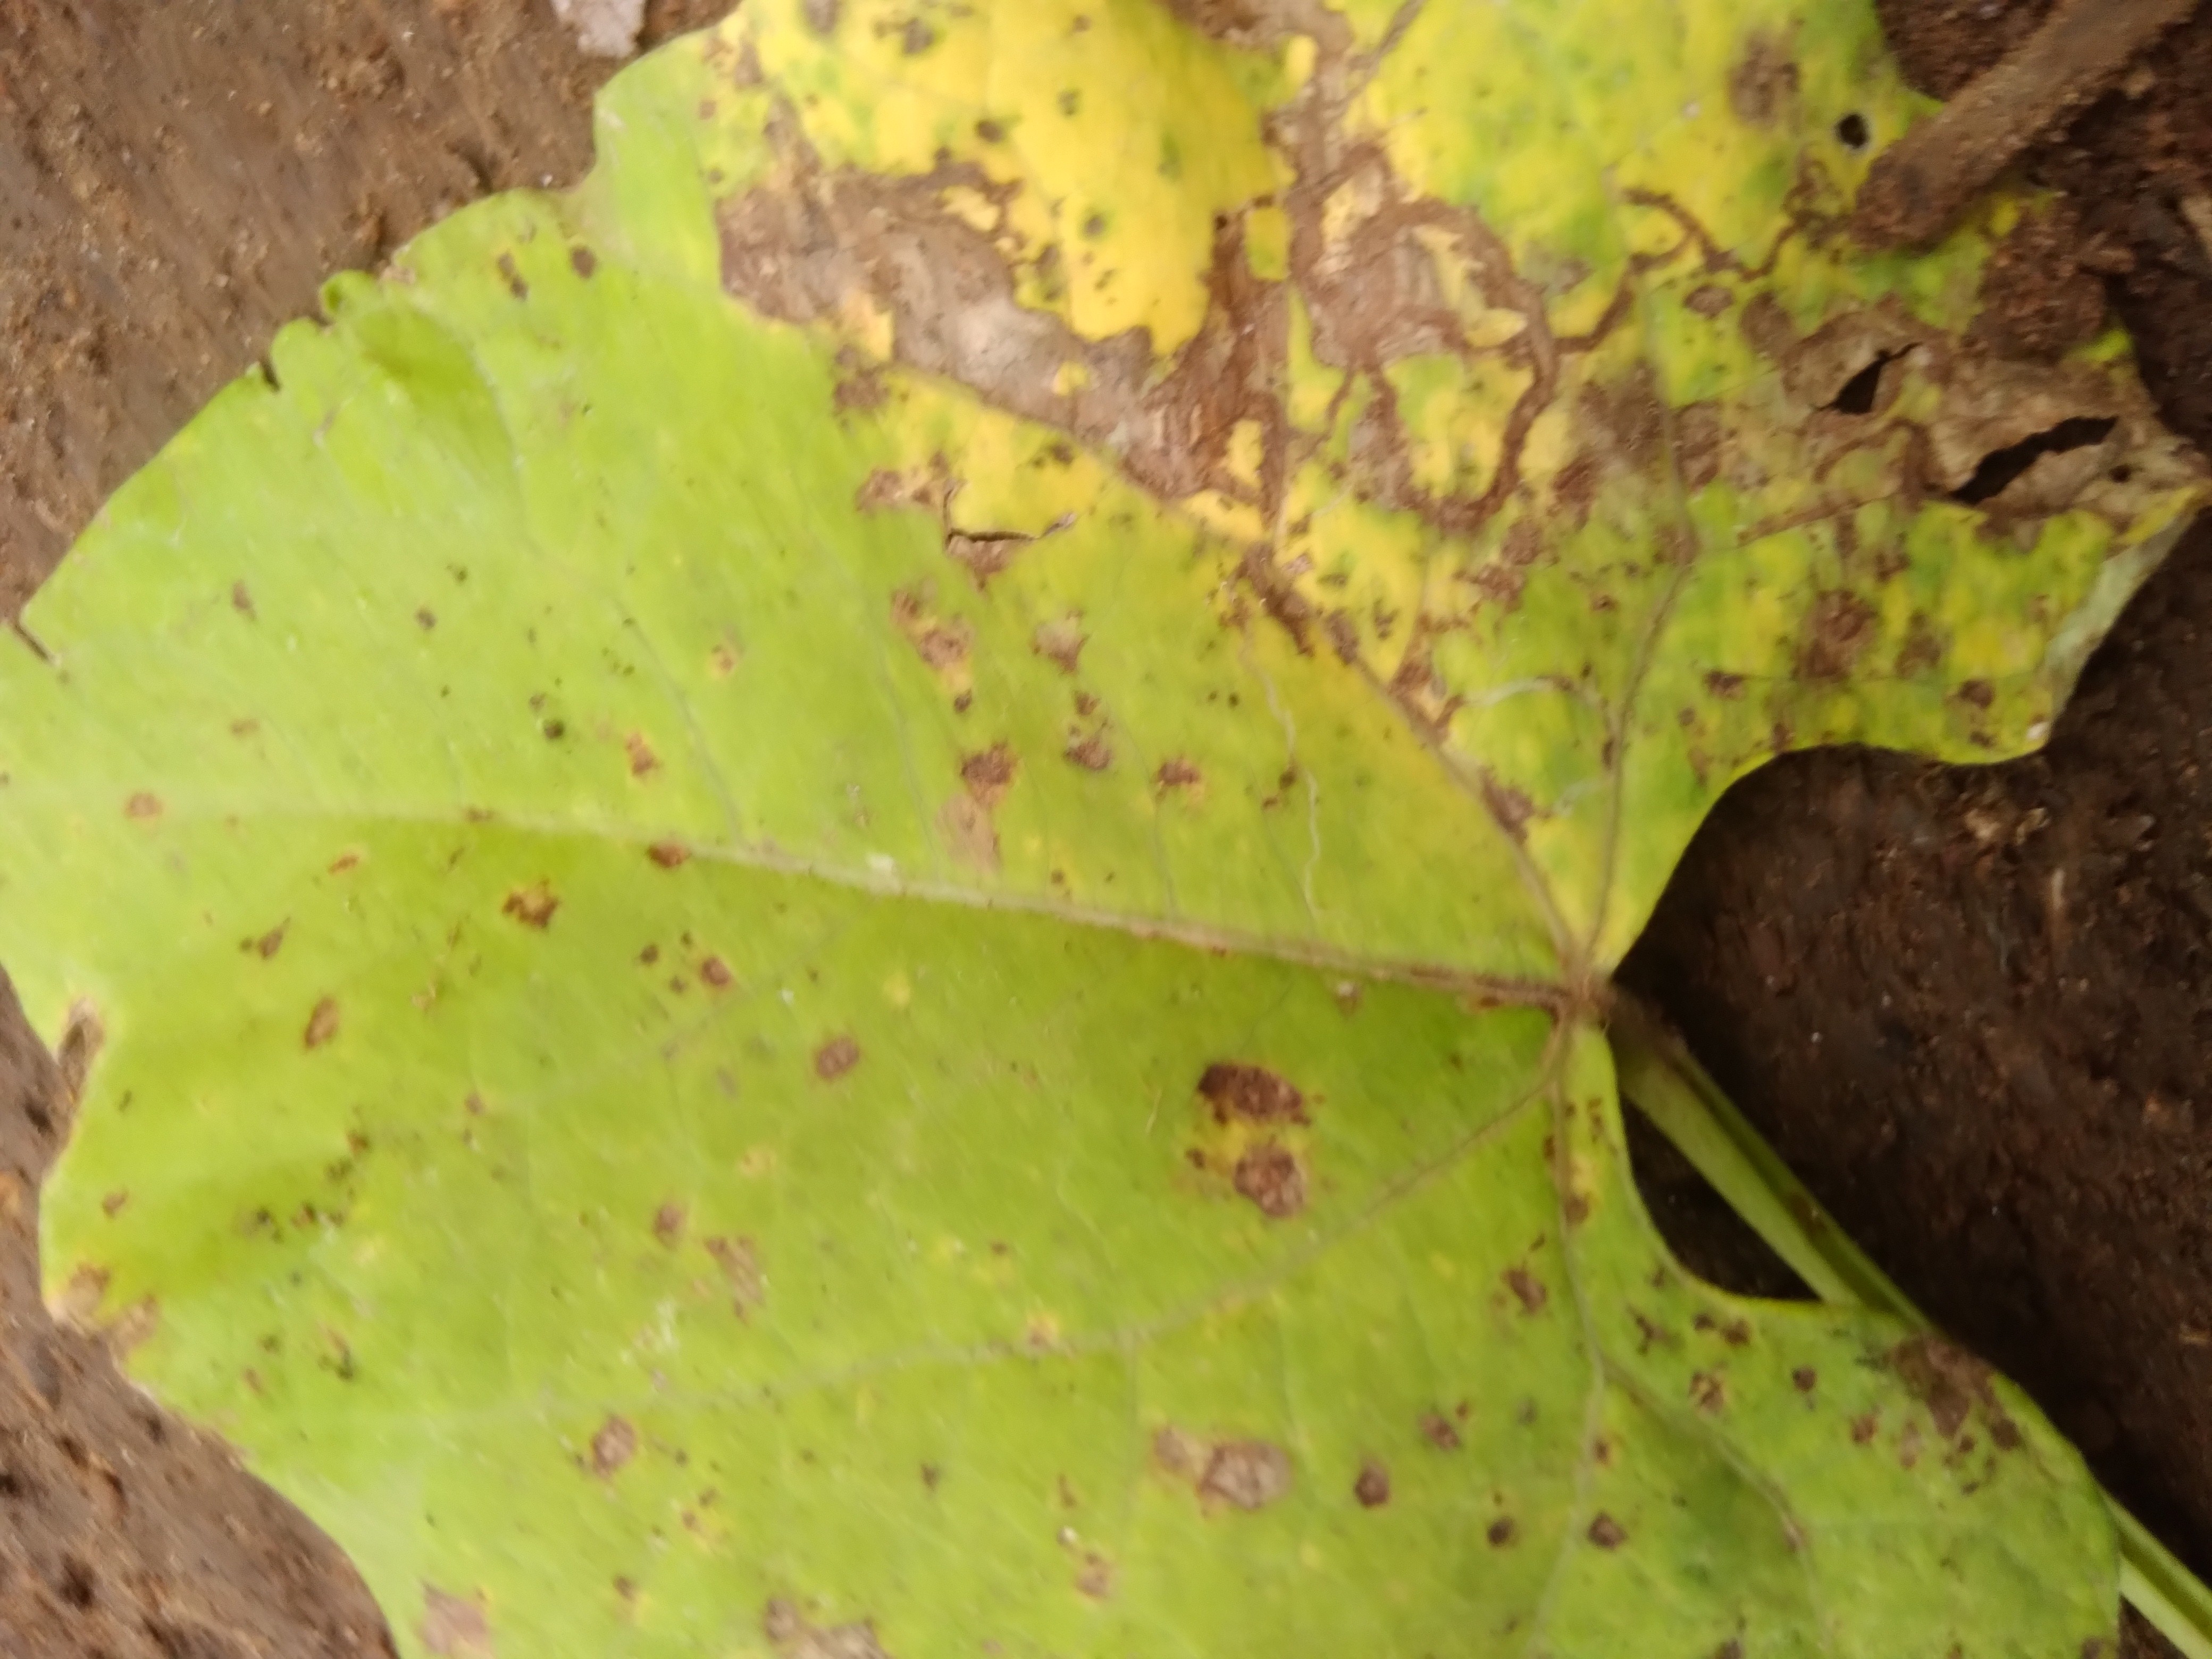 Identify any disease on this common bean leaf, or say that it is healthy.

rust
